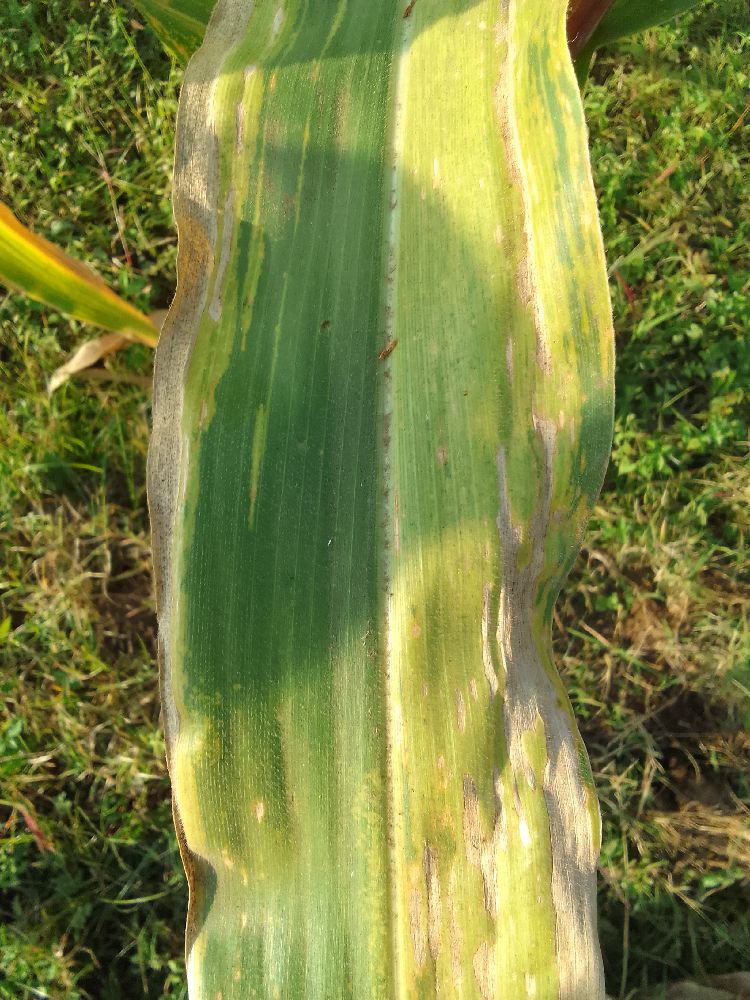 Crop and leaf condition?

maize, maize lethal necrosis
